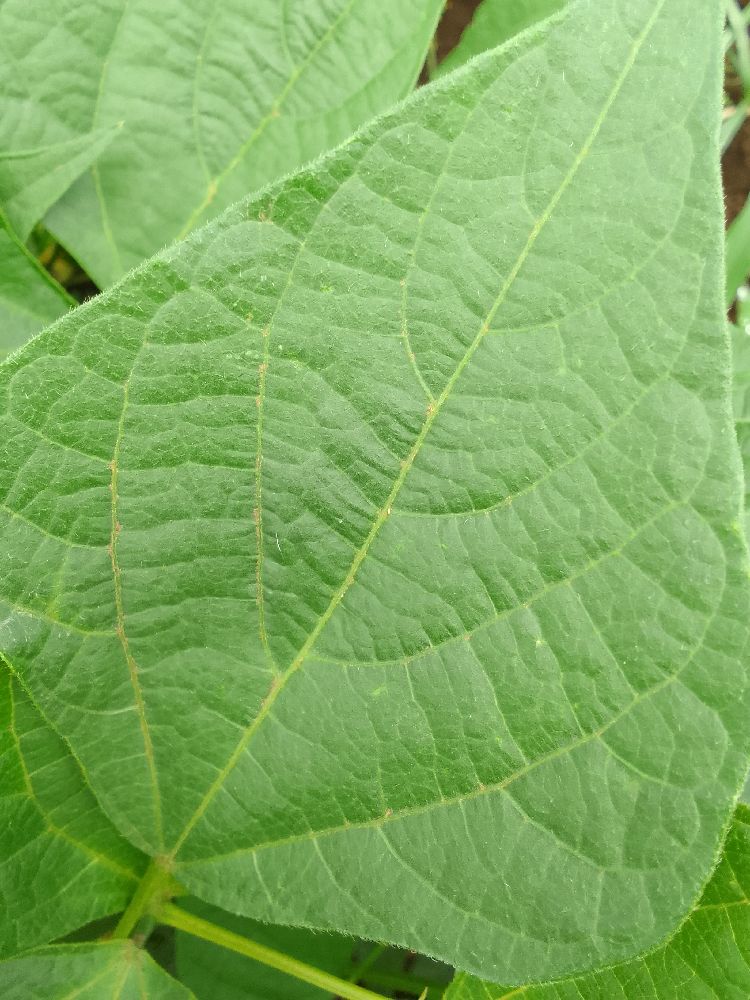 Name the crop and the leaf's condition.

common bean, healthy
